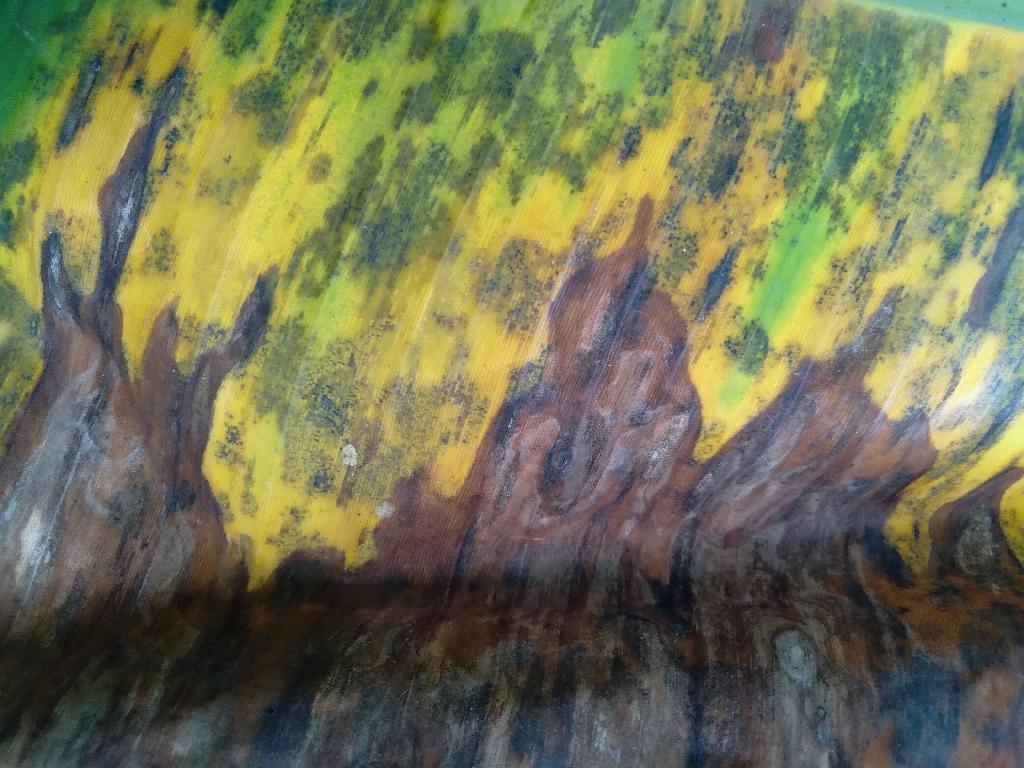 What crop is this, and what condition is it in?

banana, black sigatoka
